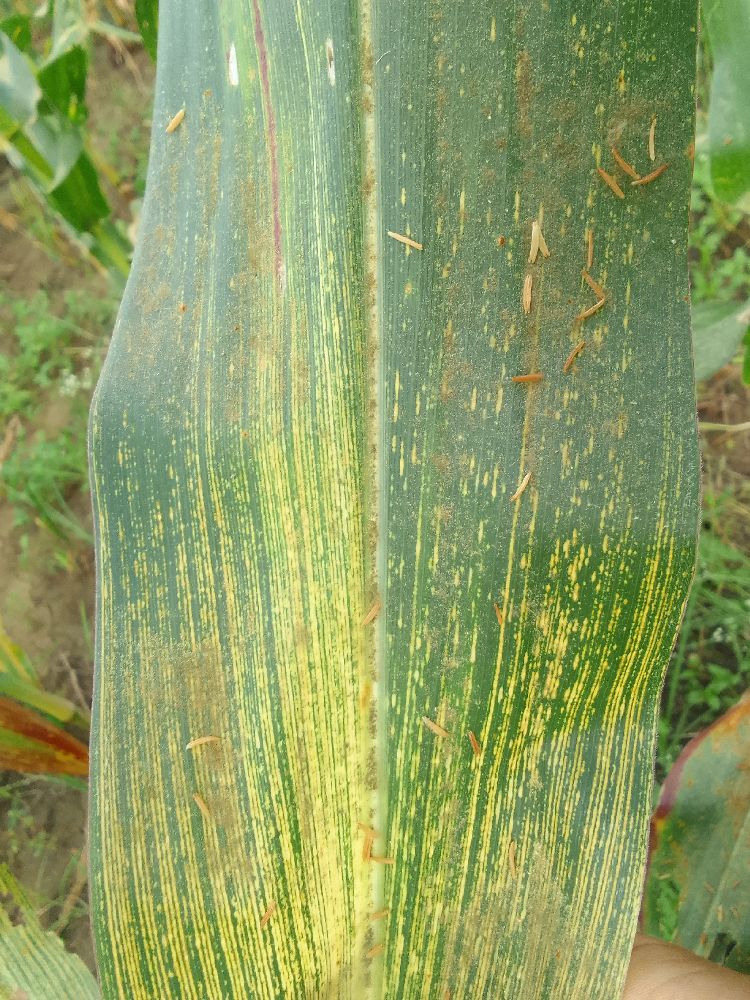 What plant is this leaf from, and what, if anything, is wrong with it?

maize, maize streak virus
